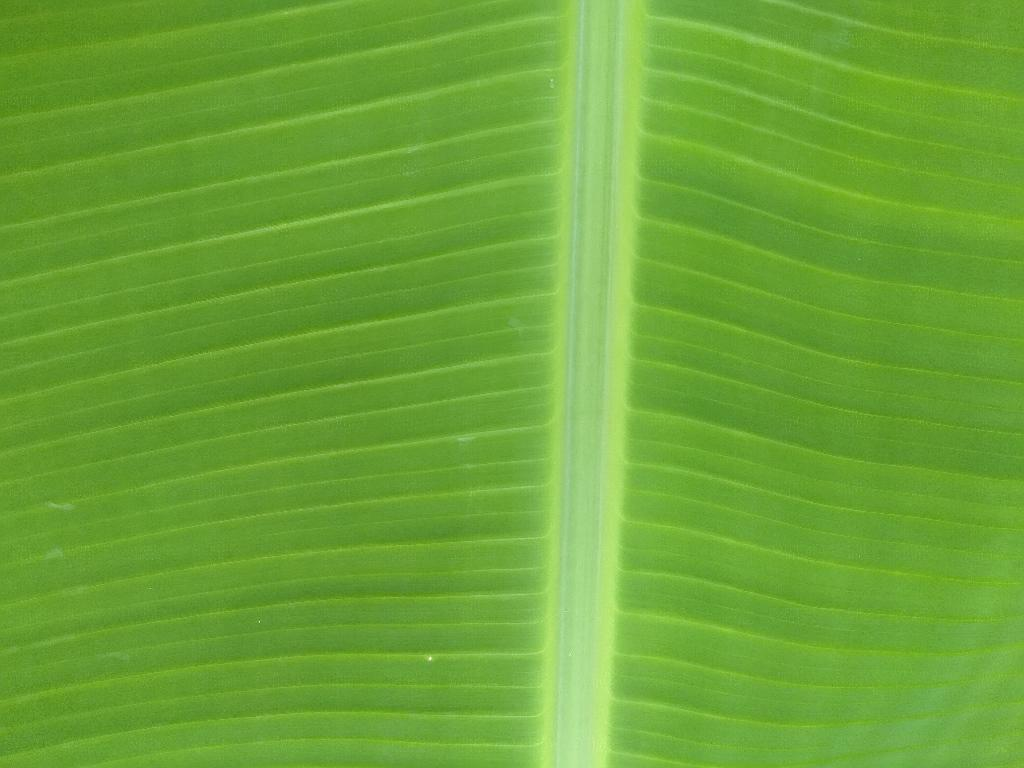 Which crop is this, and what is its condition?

banana, healthy
